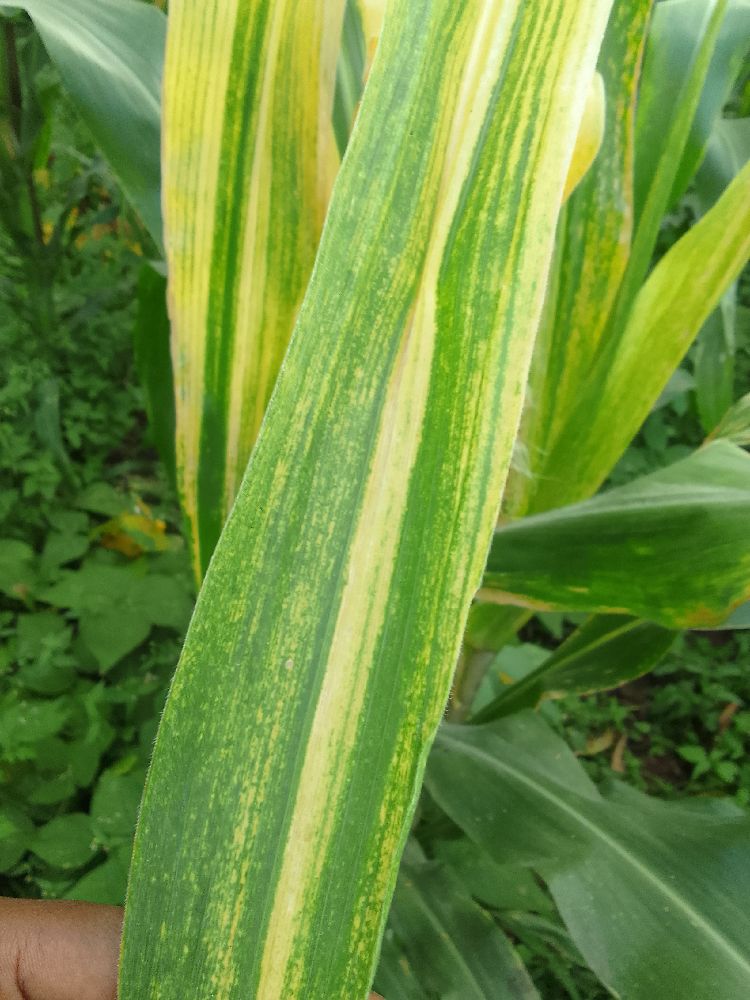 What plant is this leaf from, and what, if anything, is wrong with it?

maize, maize lethal necrosis
